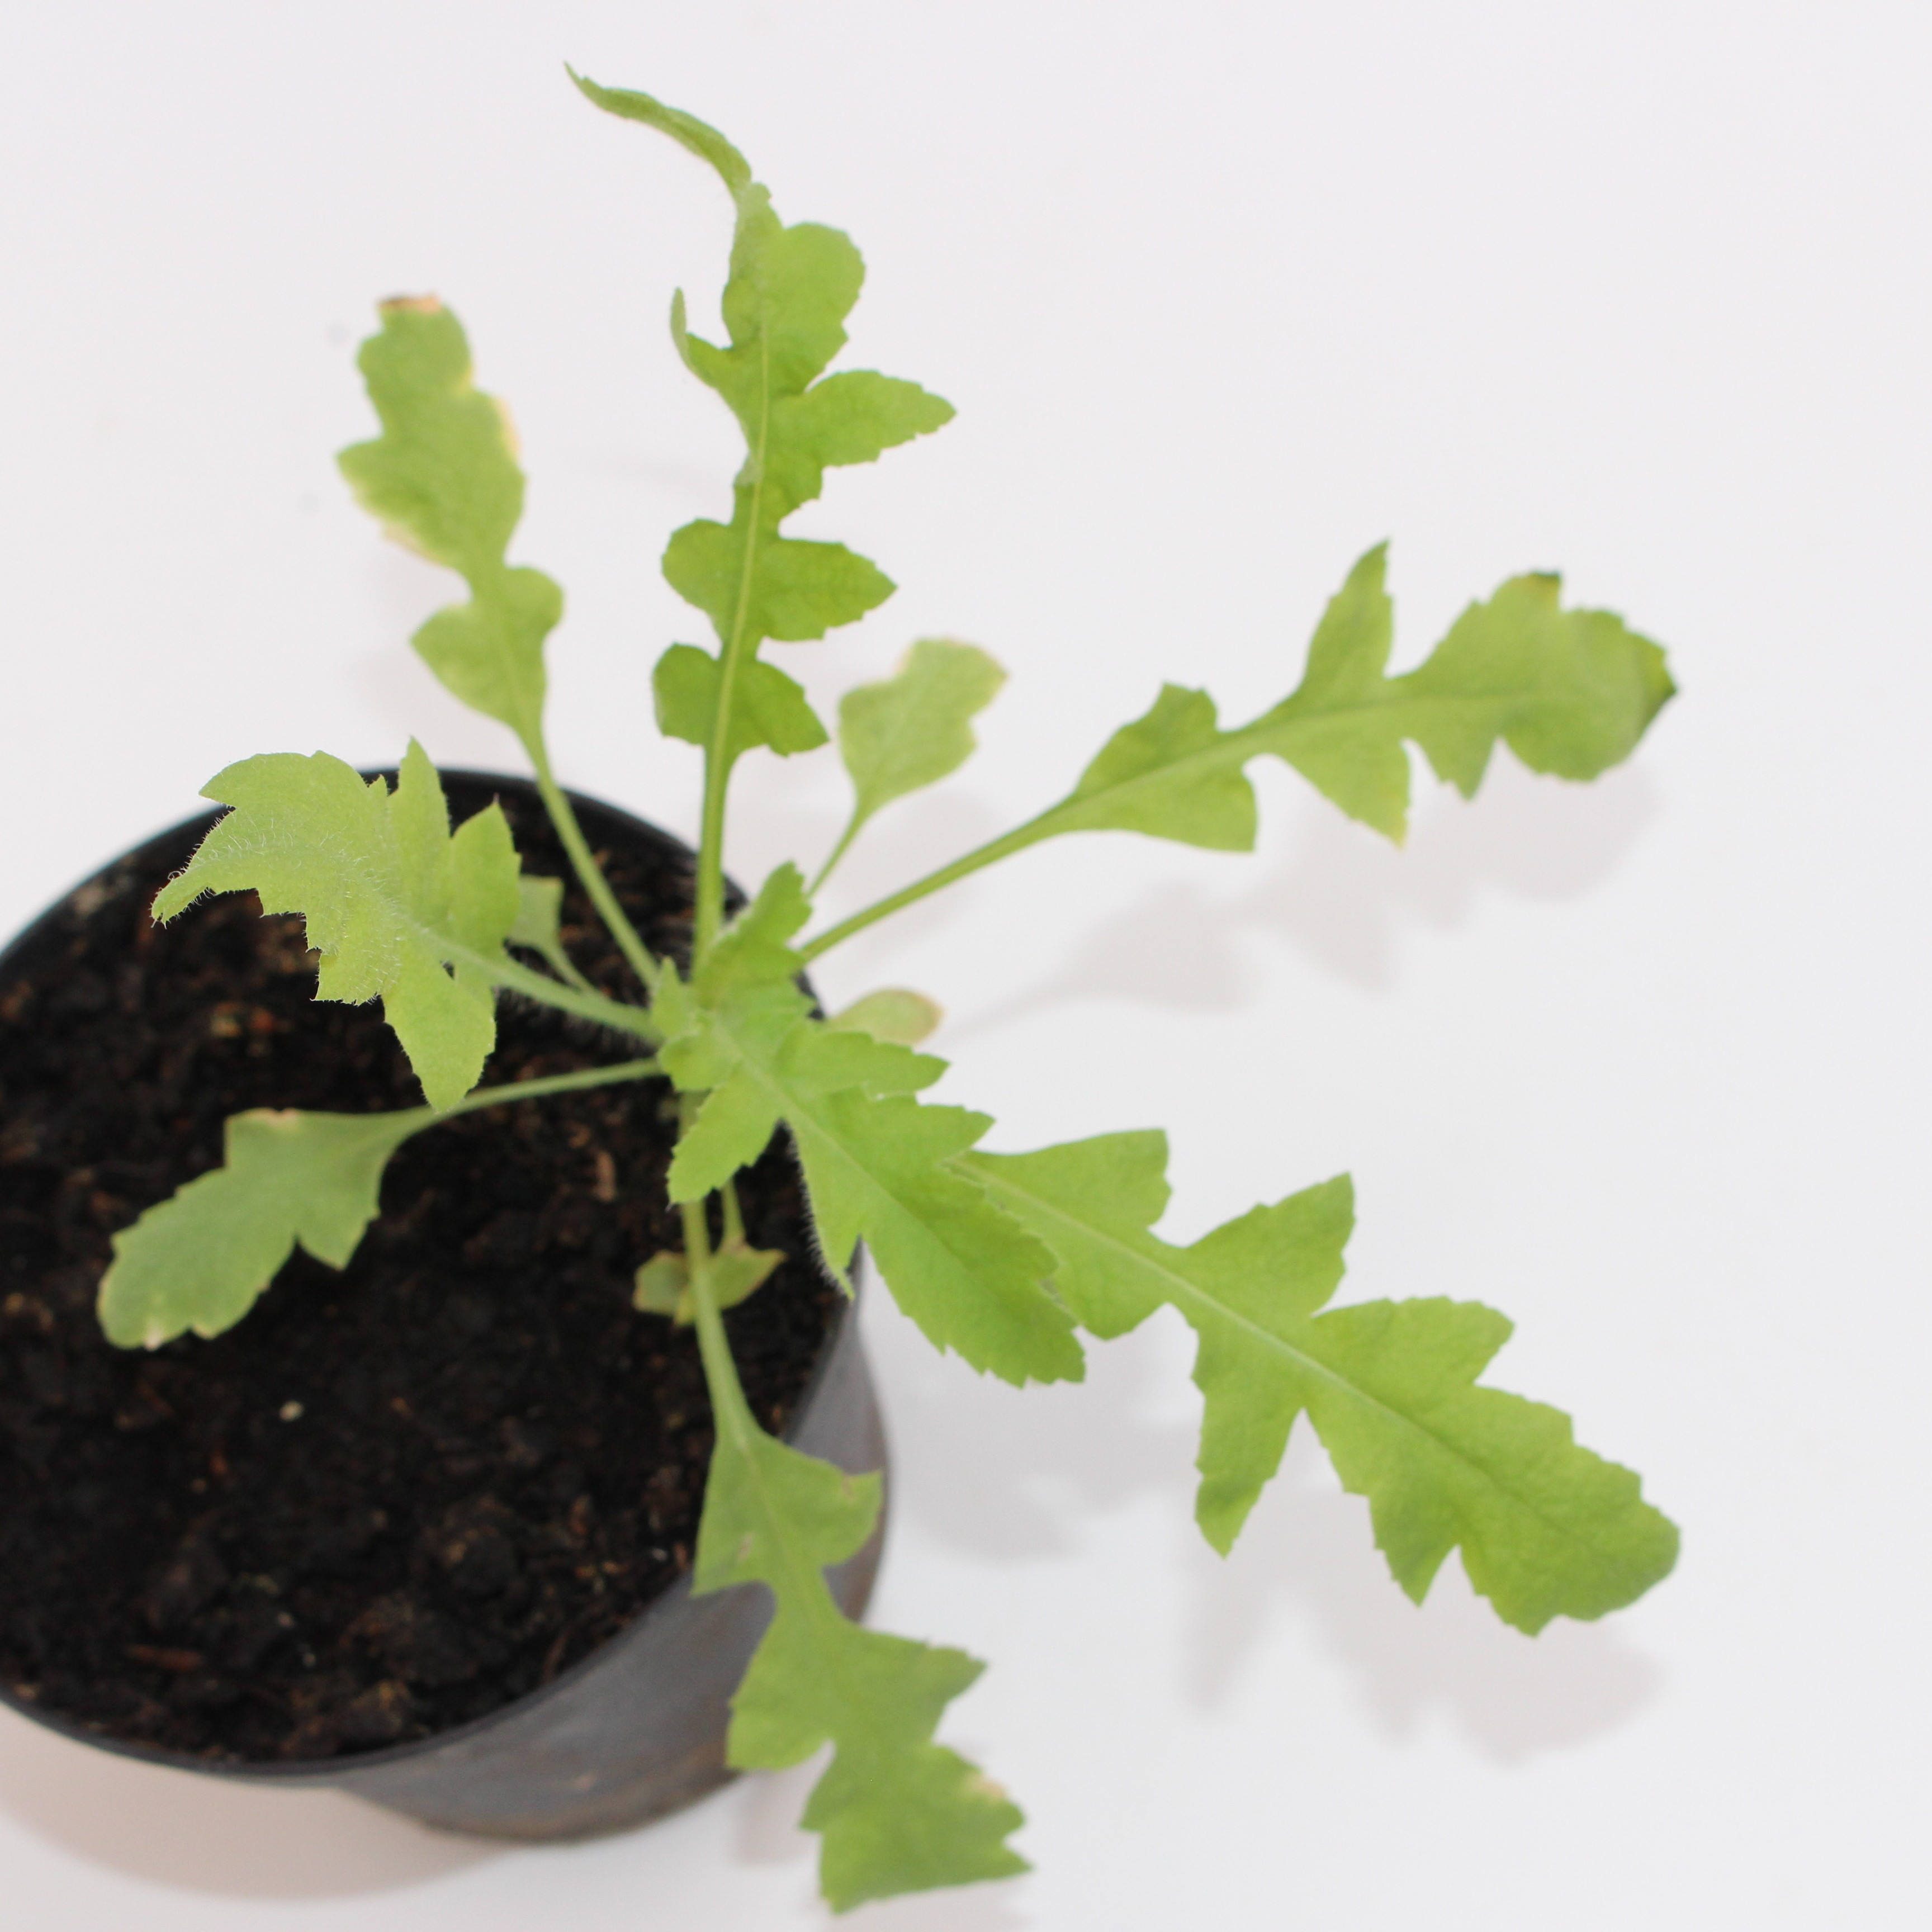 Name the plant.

Papaver rhoeas
